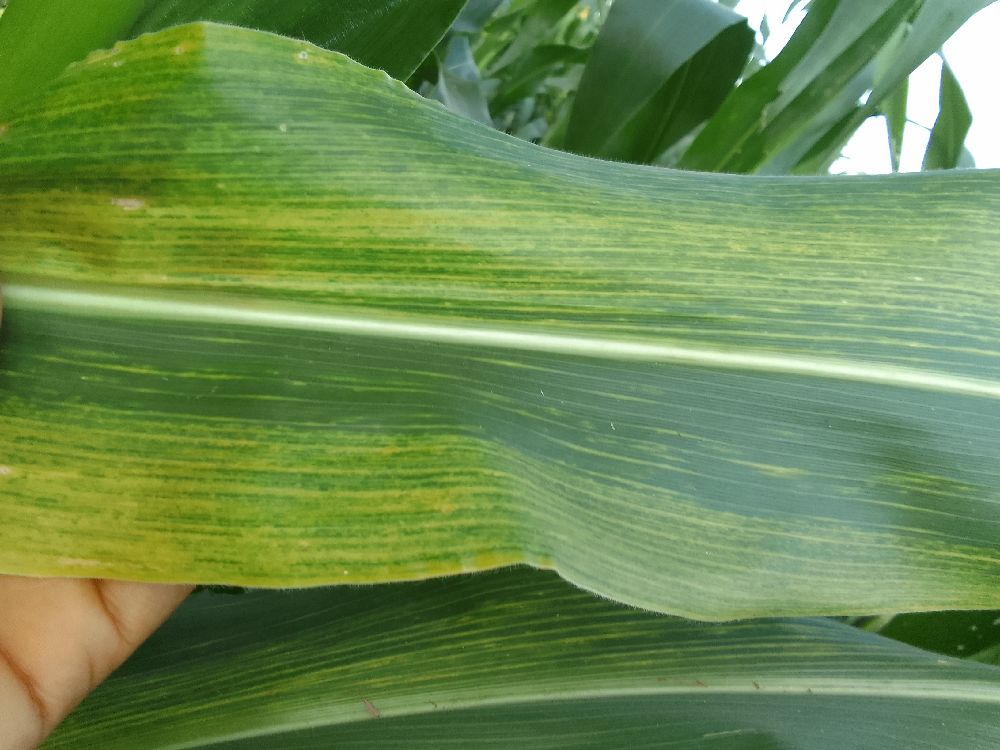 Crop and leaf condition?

maize, maize lethal necrosis
